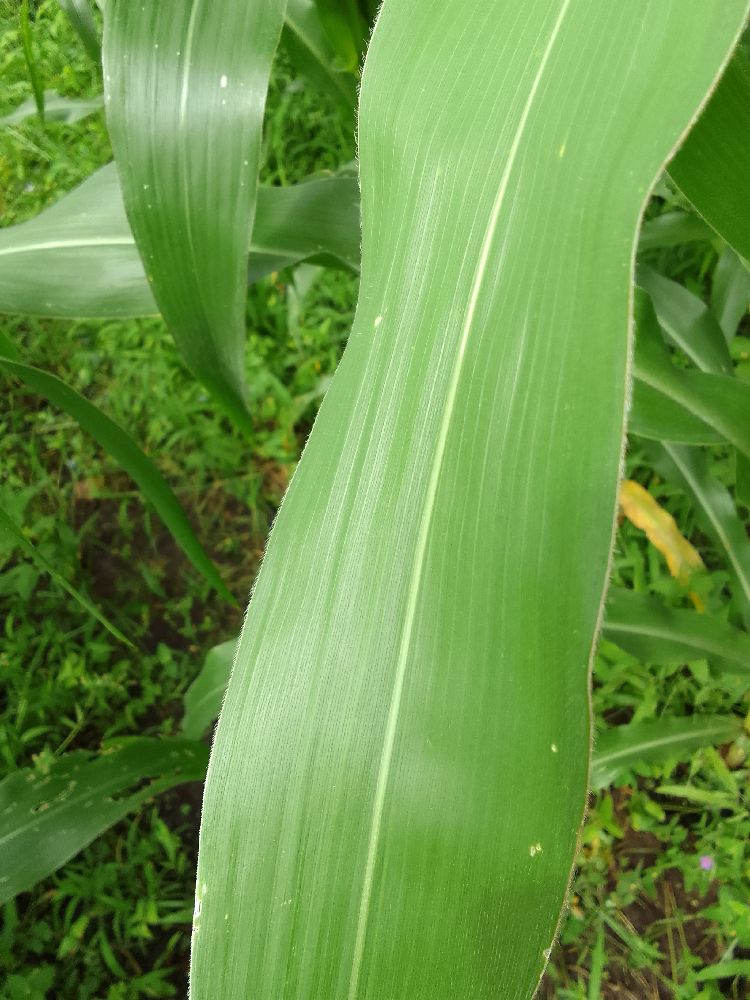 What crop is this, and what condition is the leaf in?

maize, healthy
